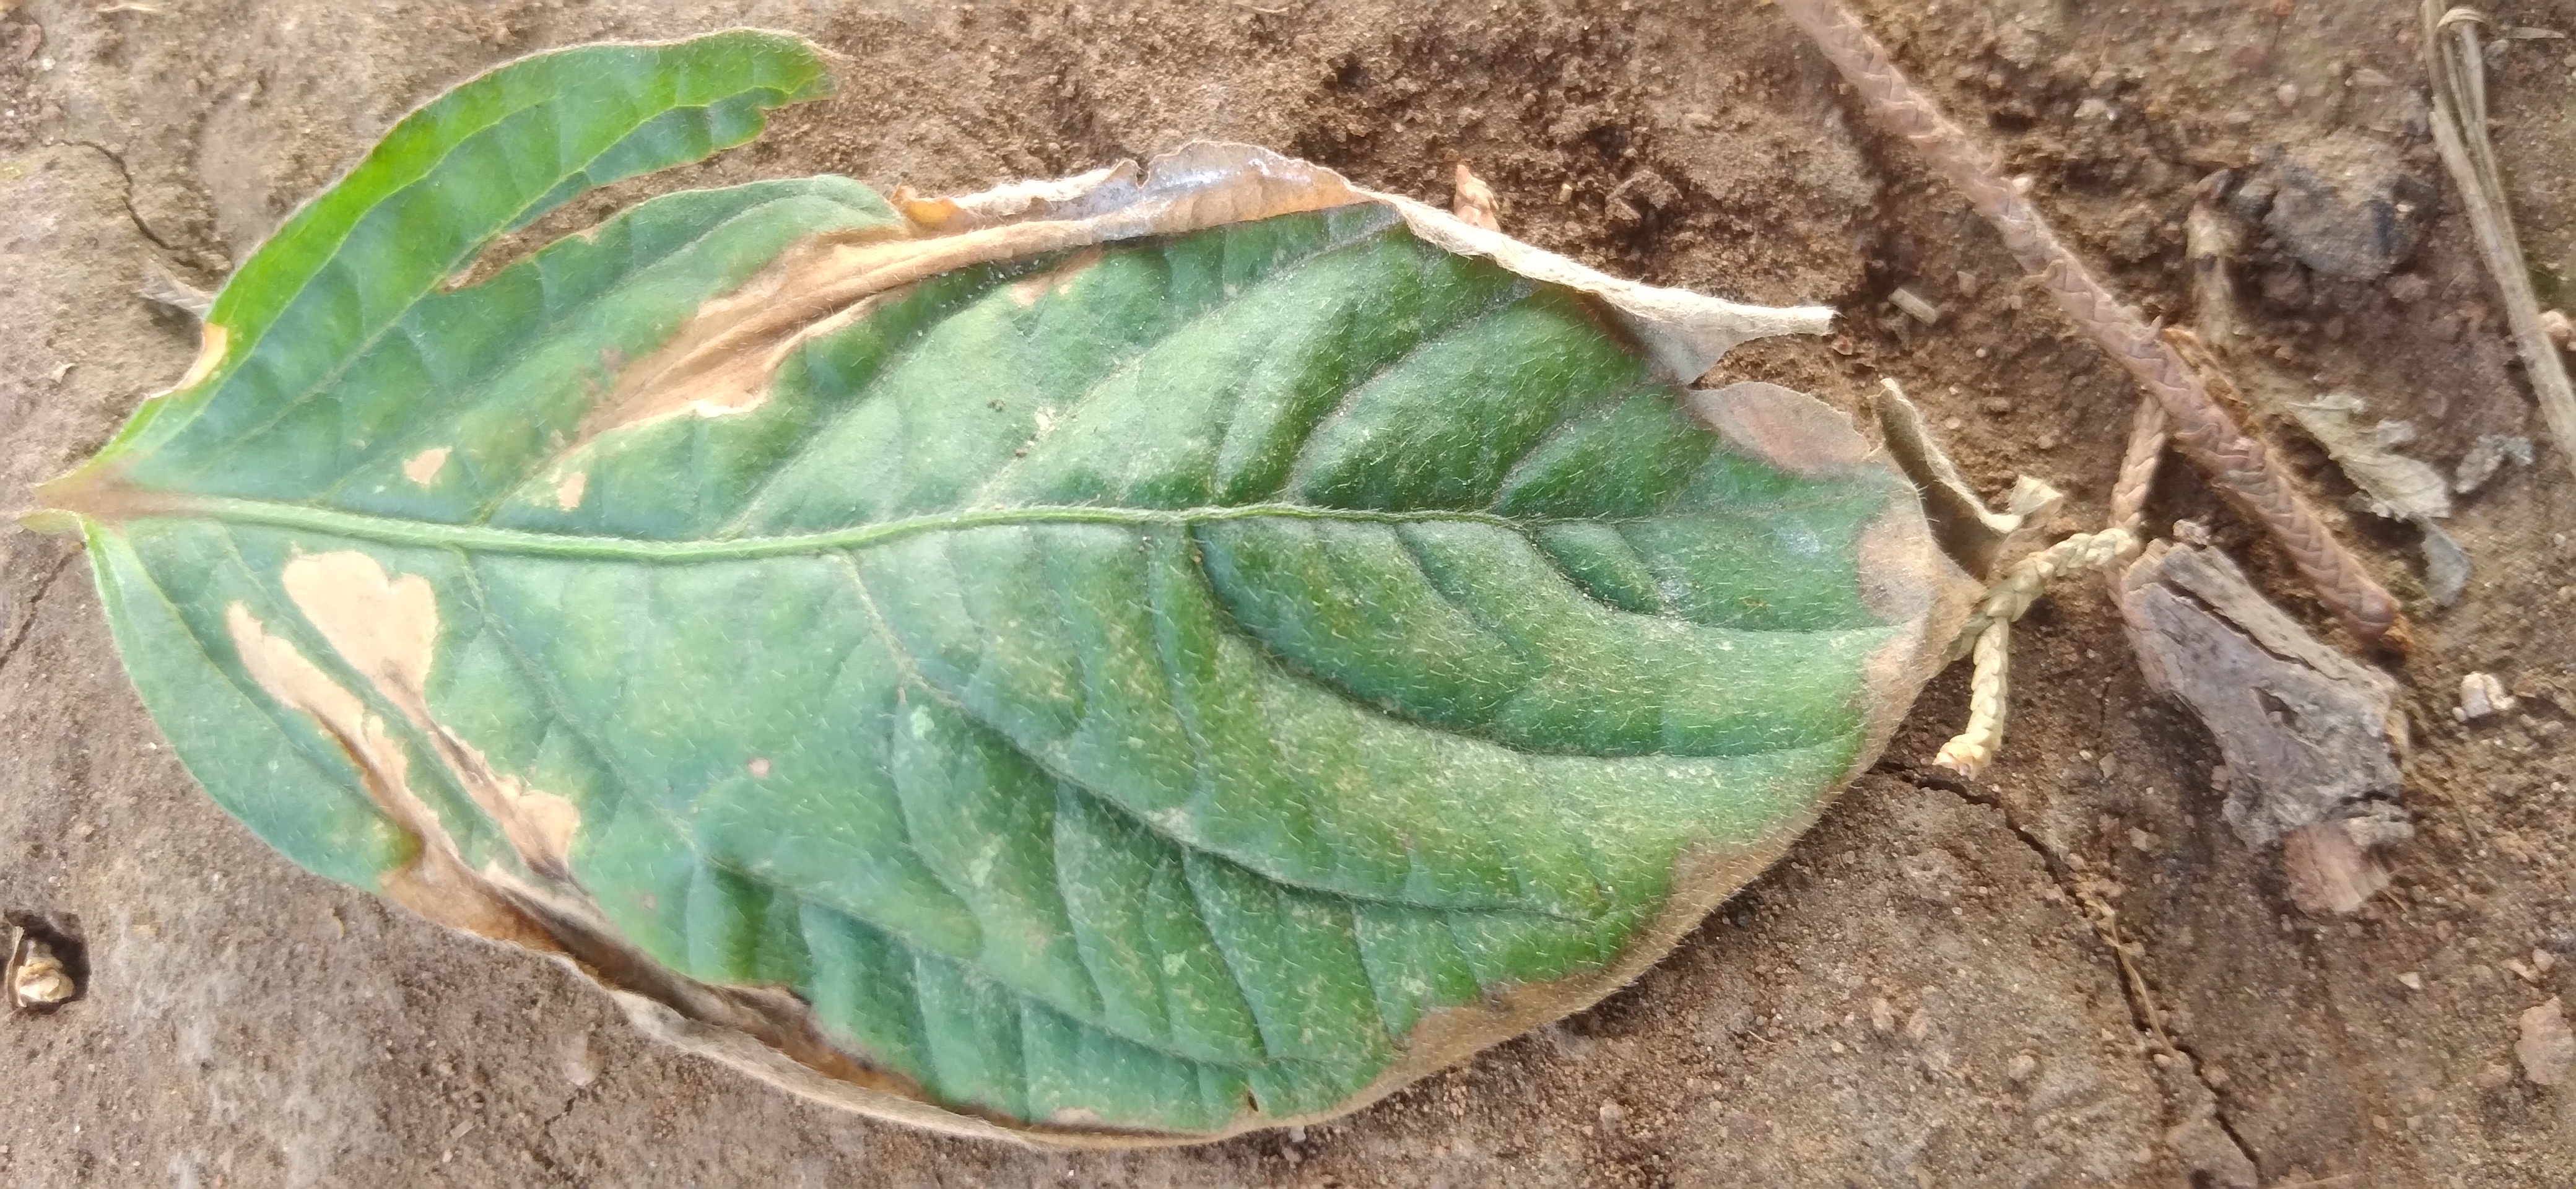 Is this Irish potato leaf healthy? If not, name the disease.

early blight
